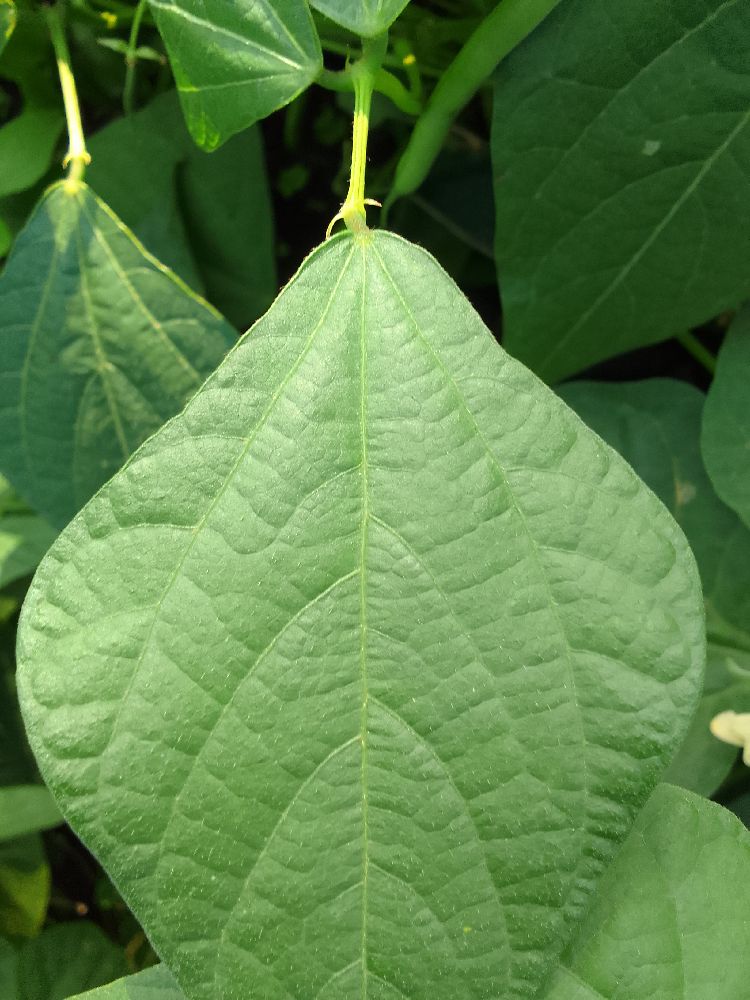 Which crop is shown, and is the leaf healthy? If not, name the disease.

common bean, healthy
